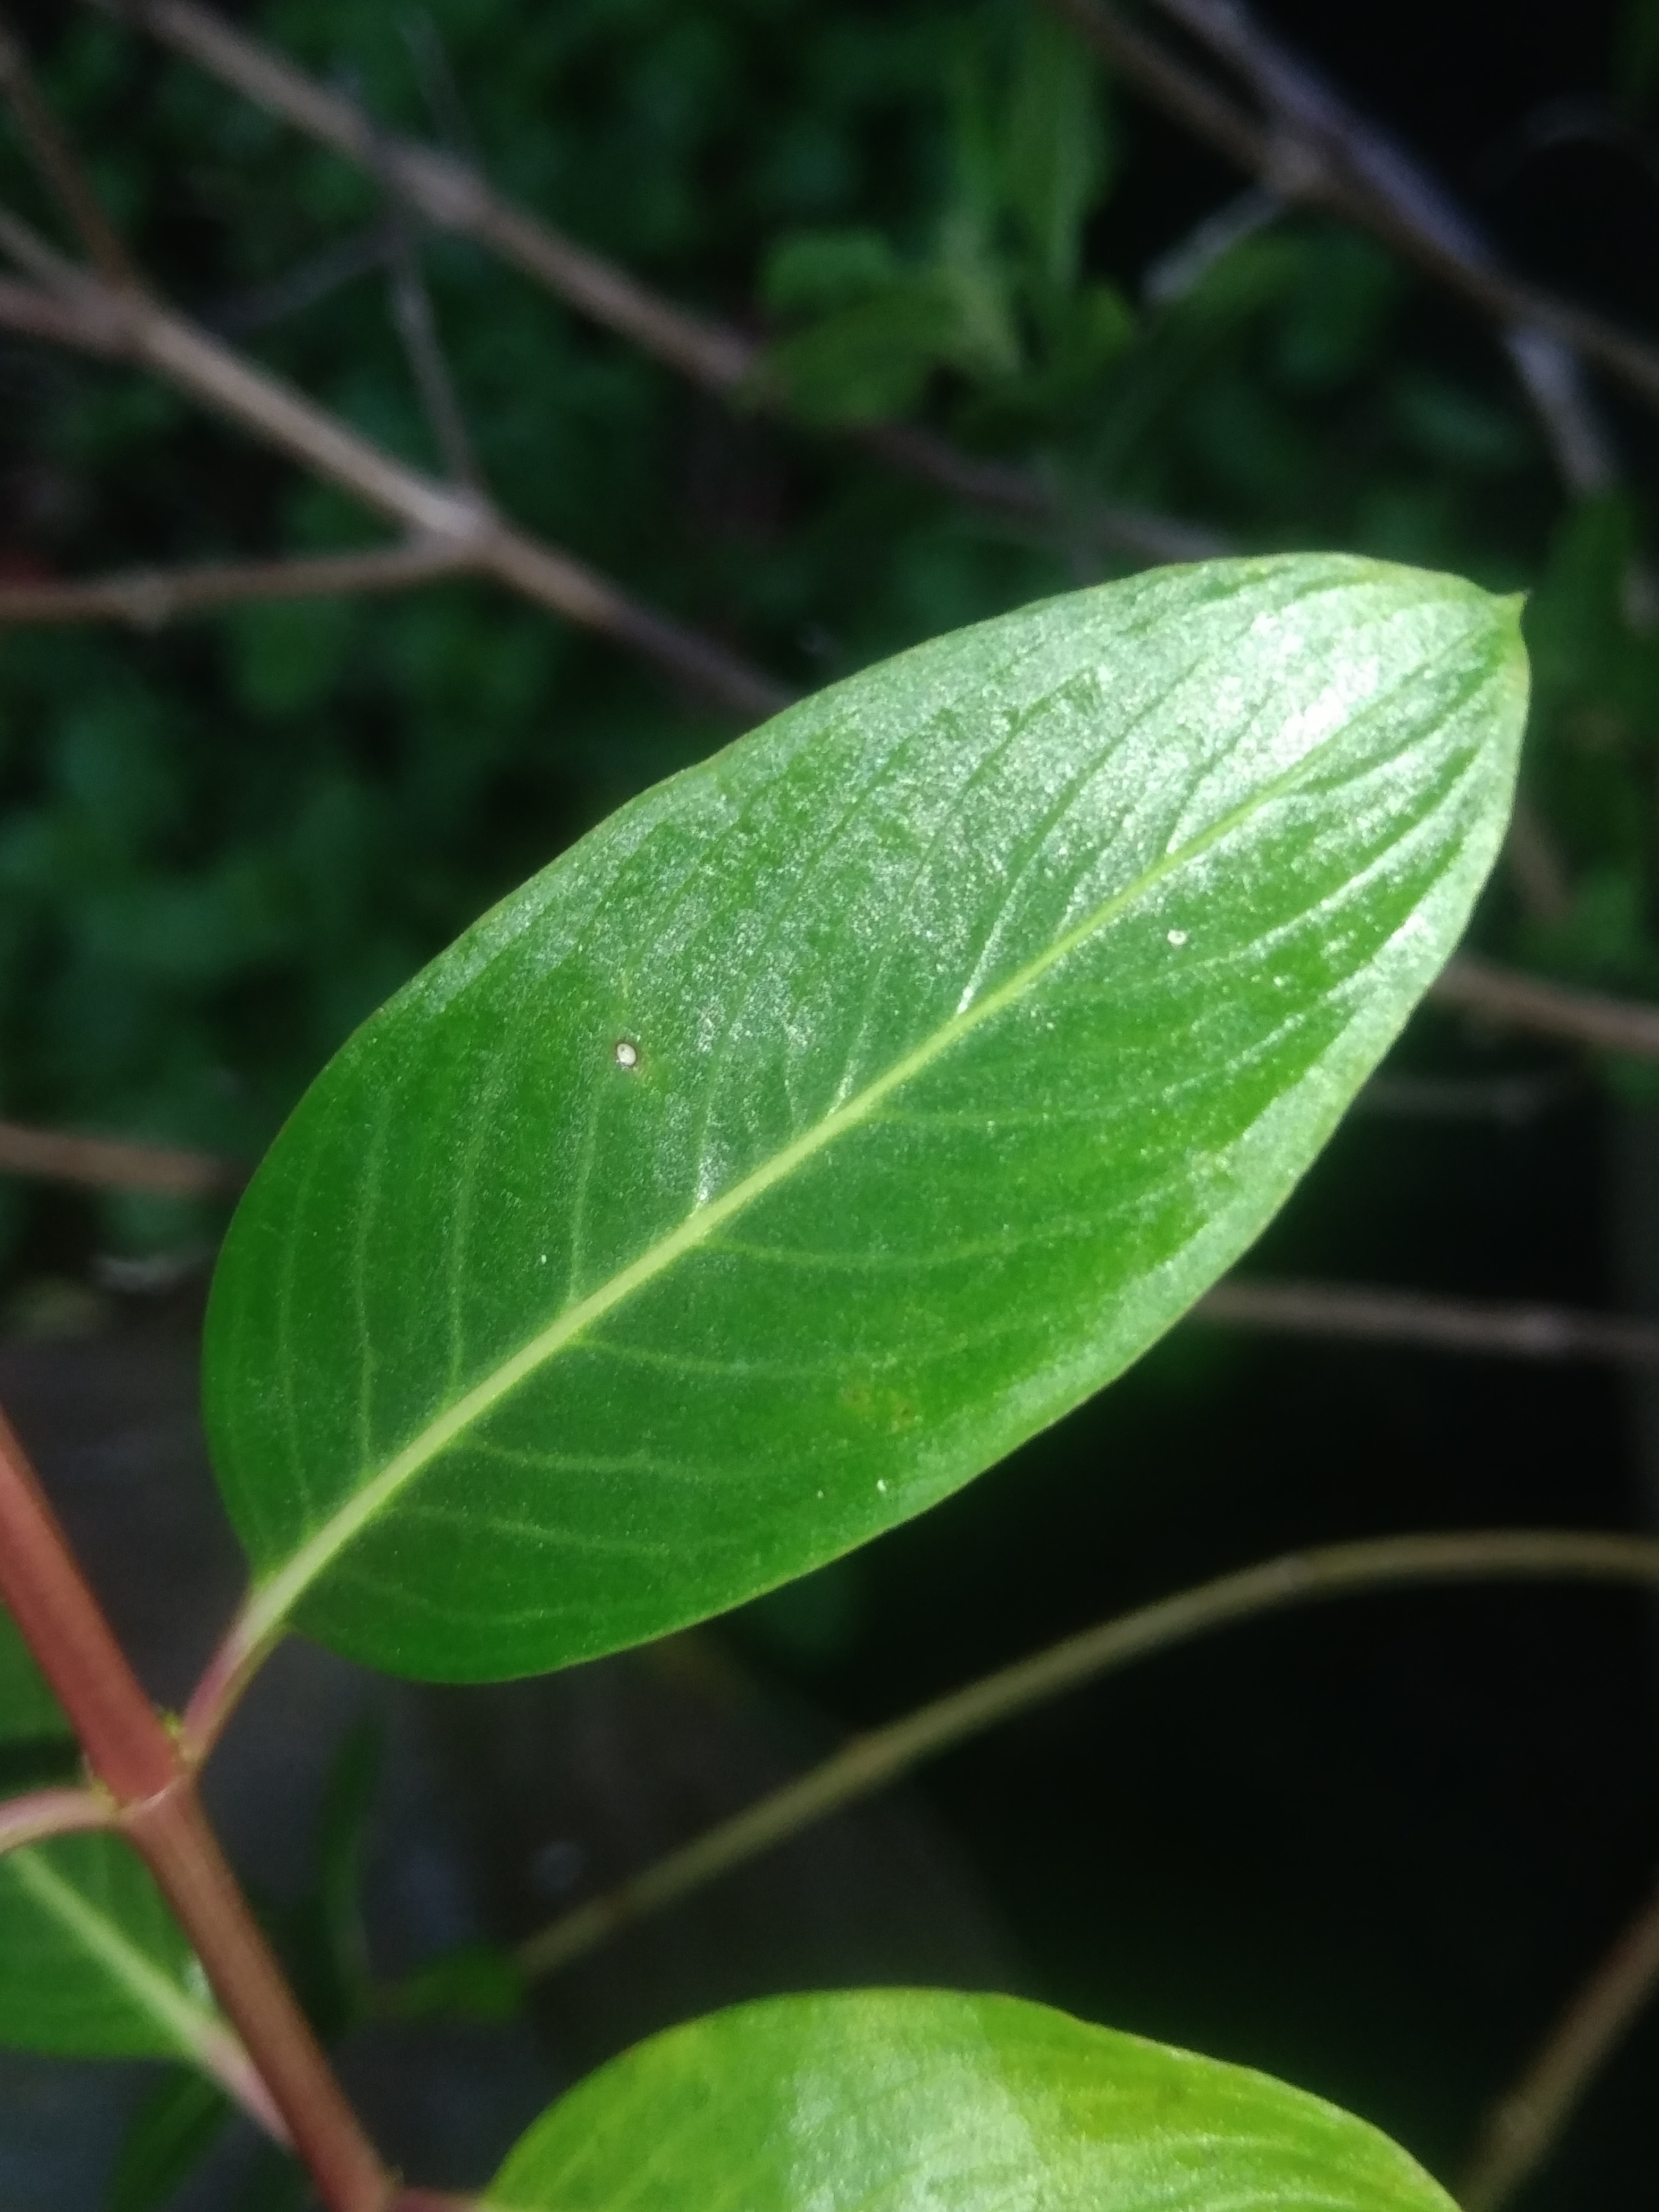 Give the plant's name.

rose periwinkle
